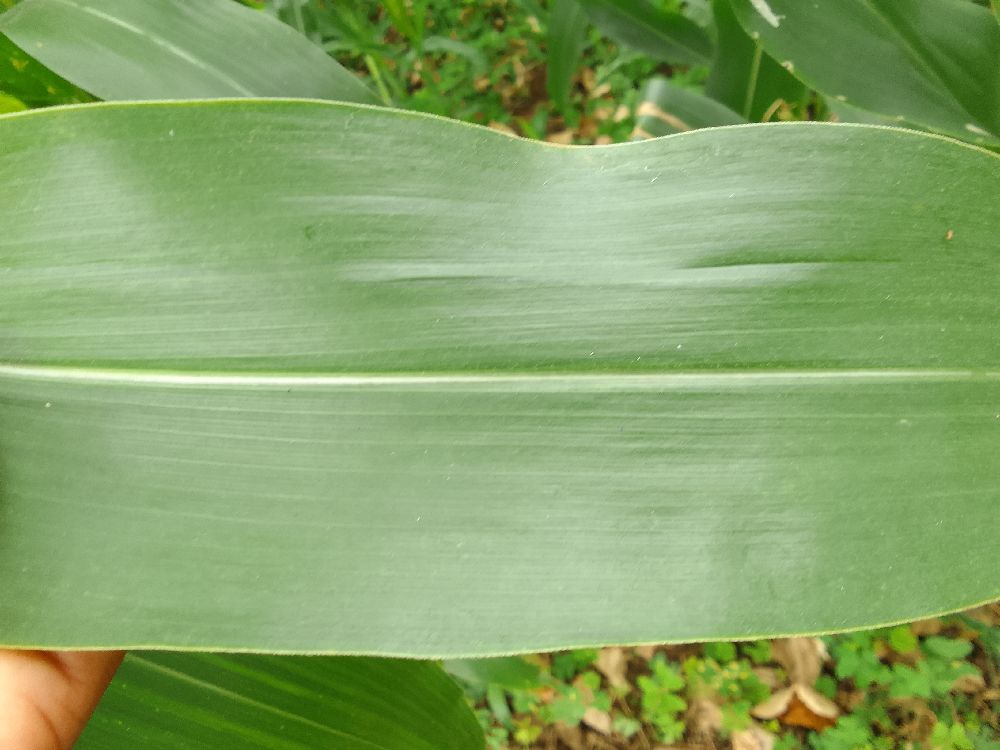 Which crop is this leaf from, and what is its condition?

maize, healthy
